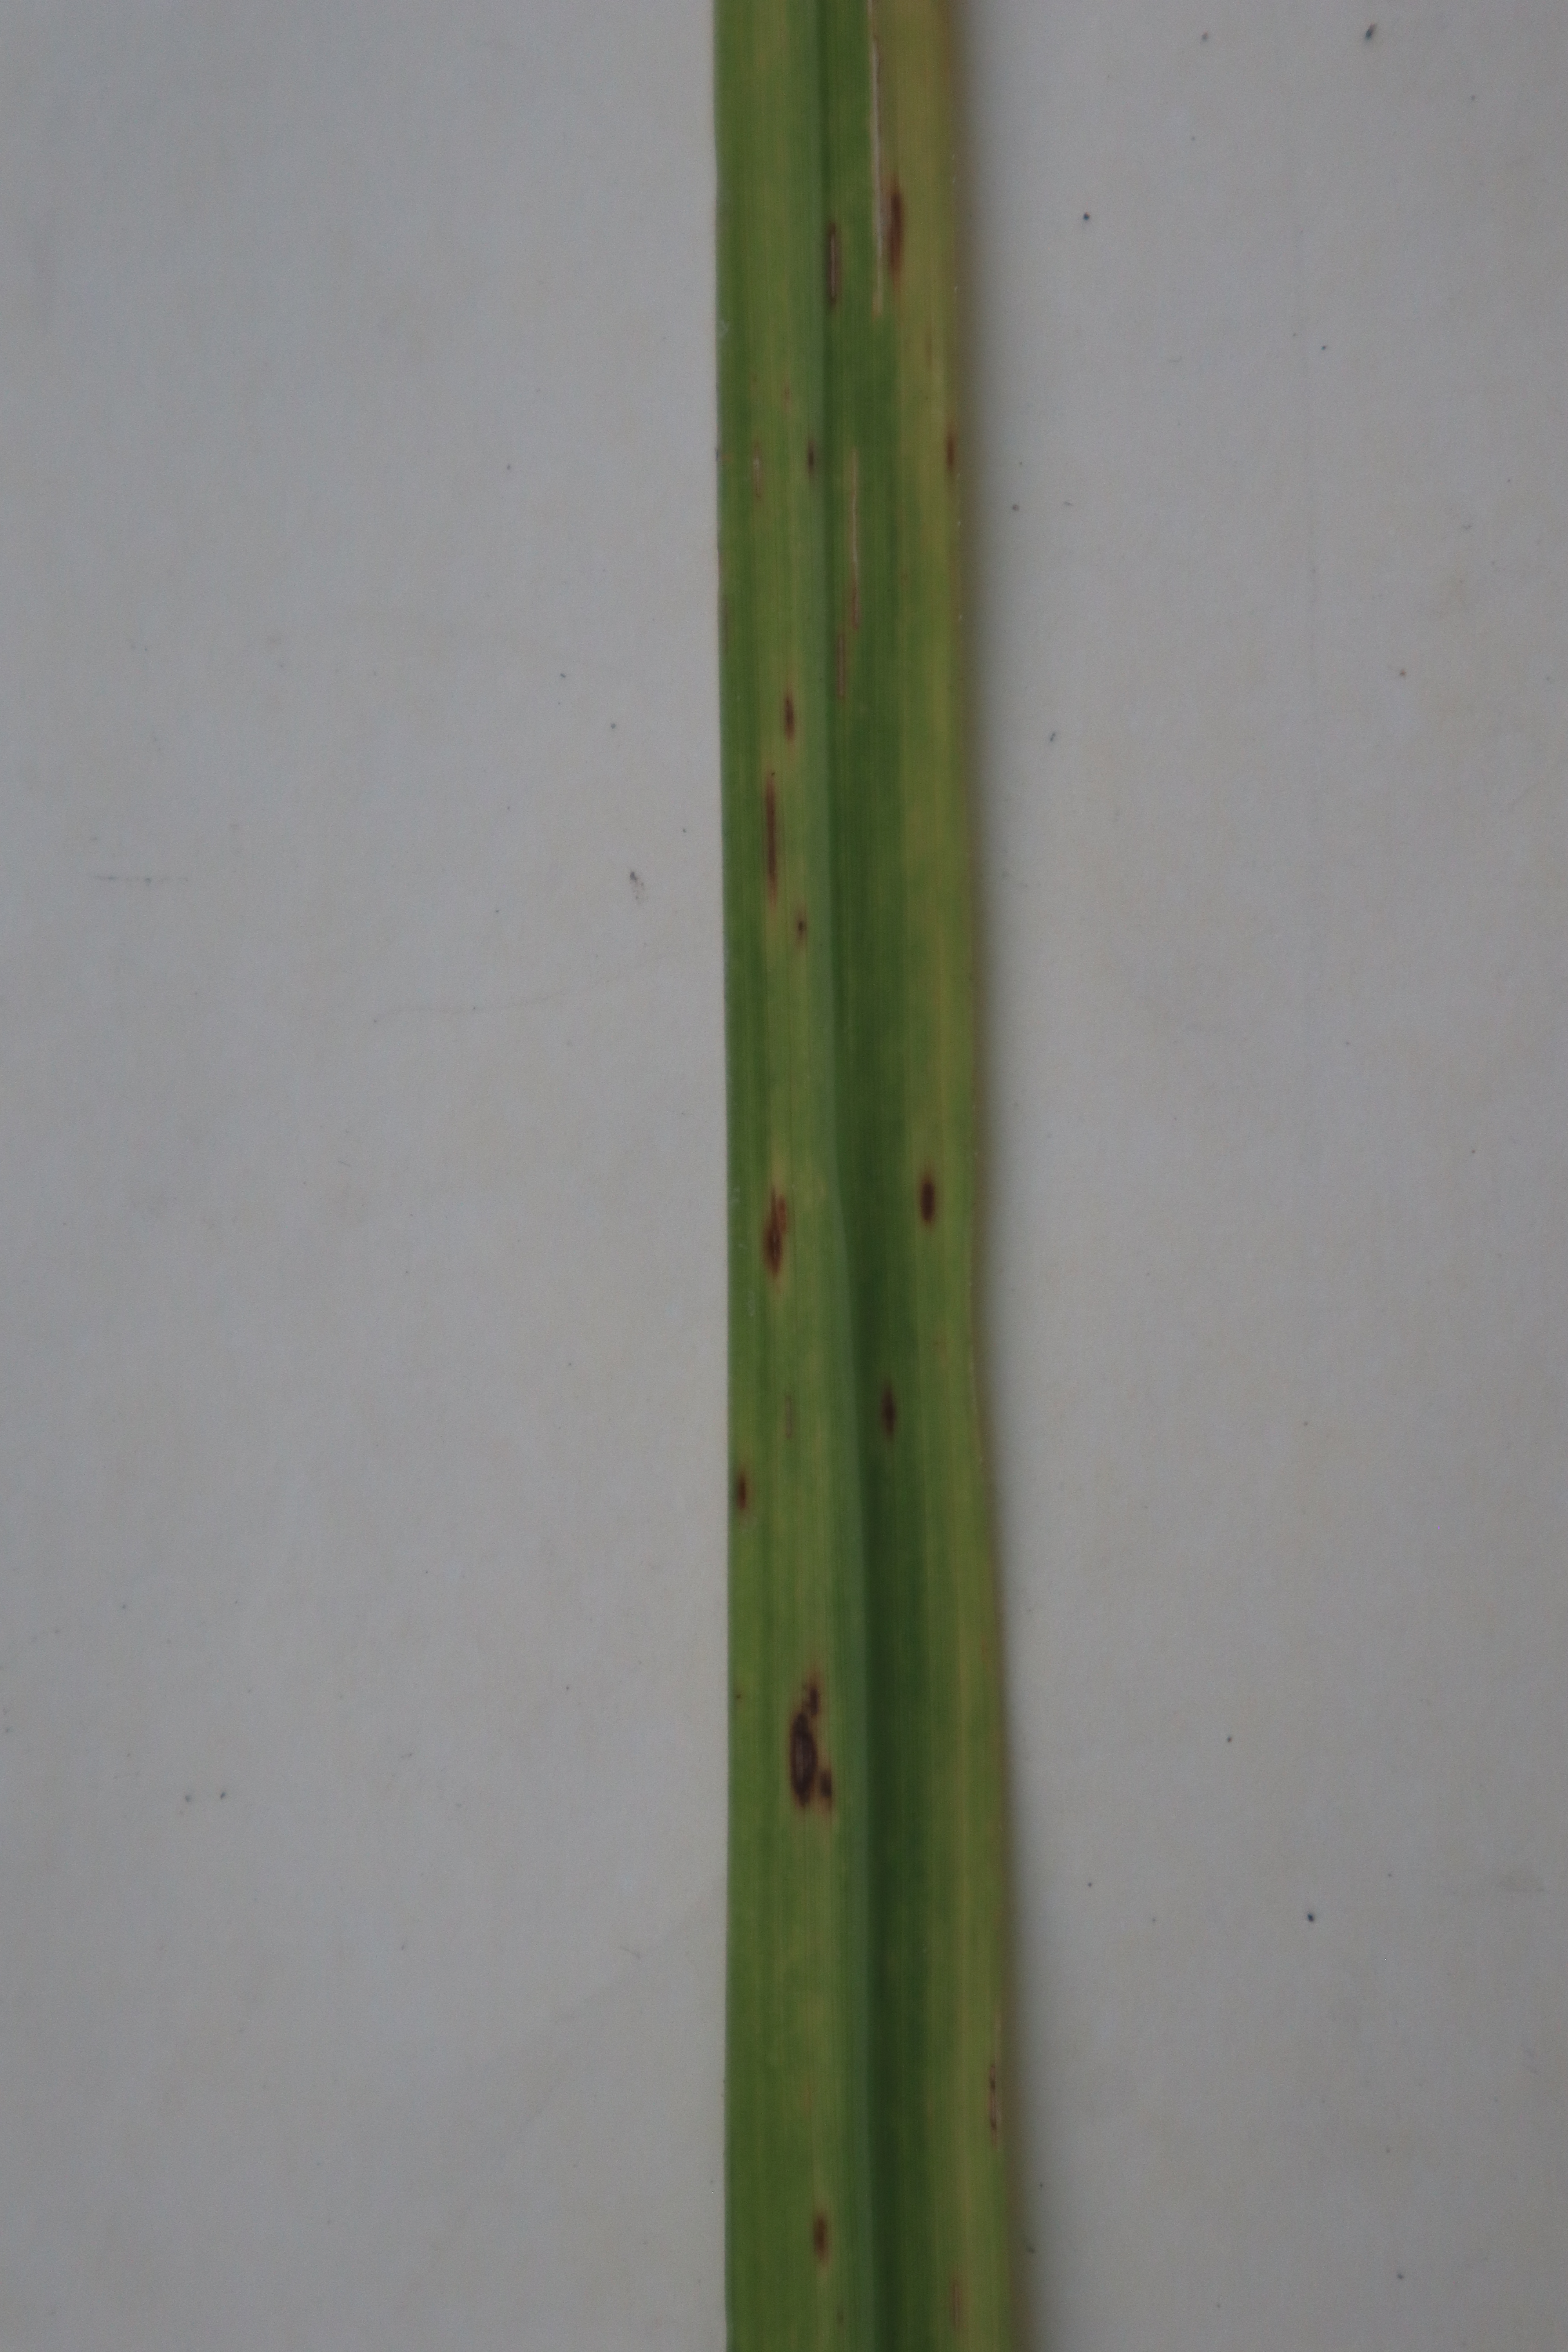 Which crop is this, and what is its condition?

rice, brown spots
